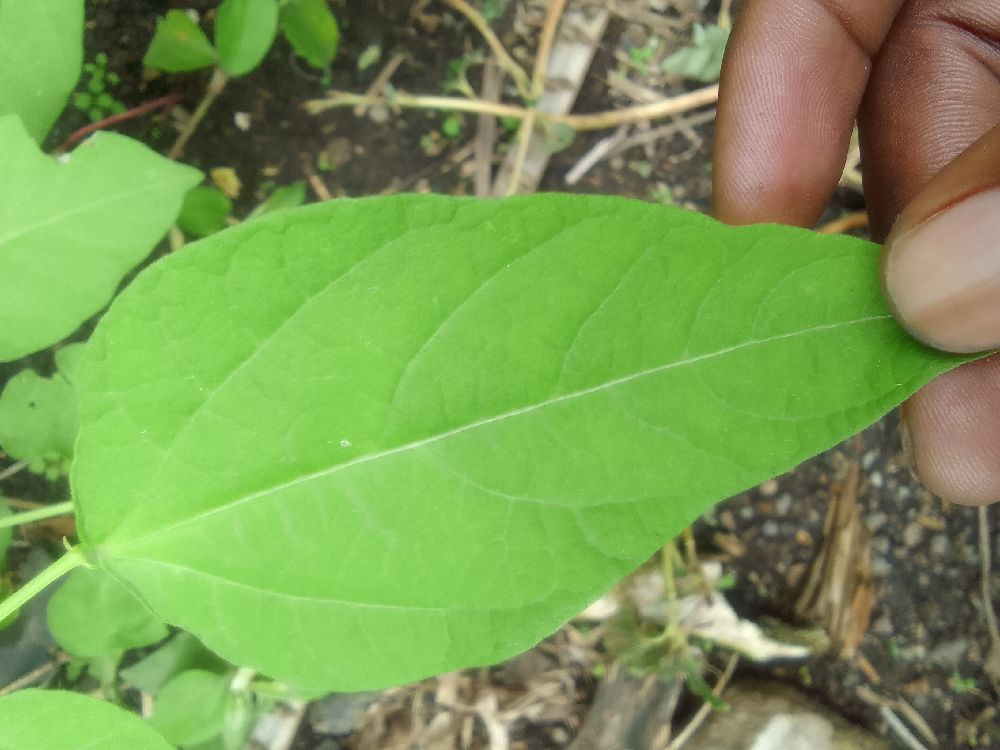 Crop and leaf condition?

common bean, healthy
